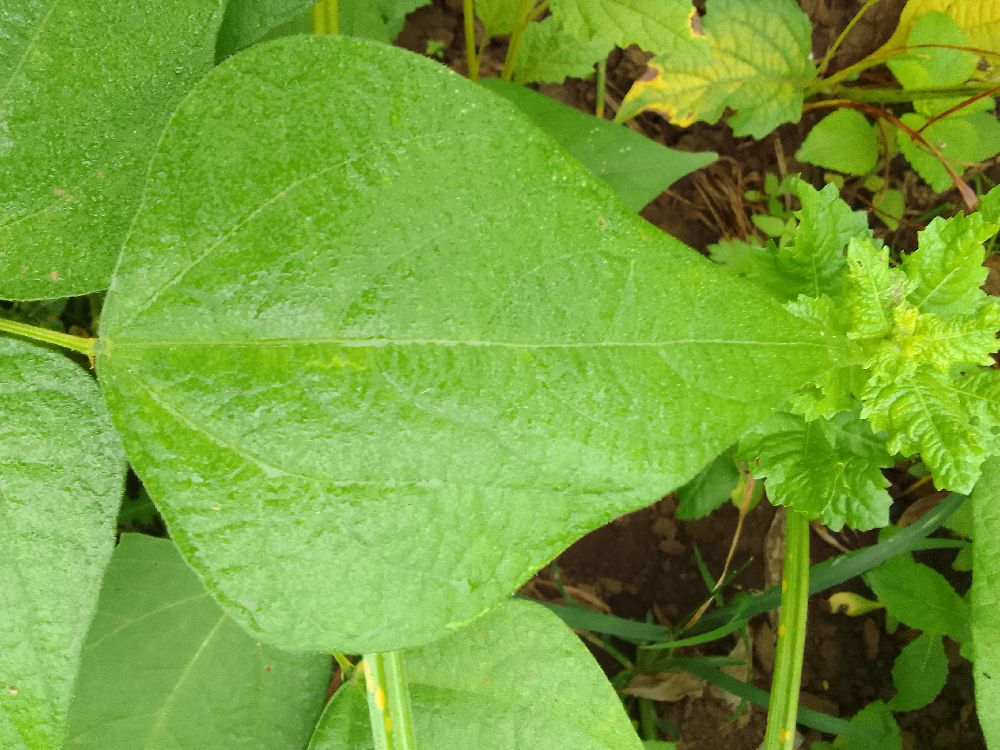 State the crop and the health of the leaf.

common bean, healthy
